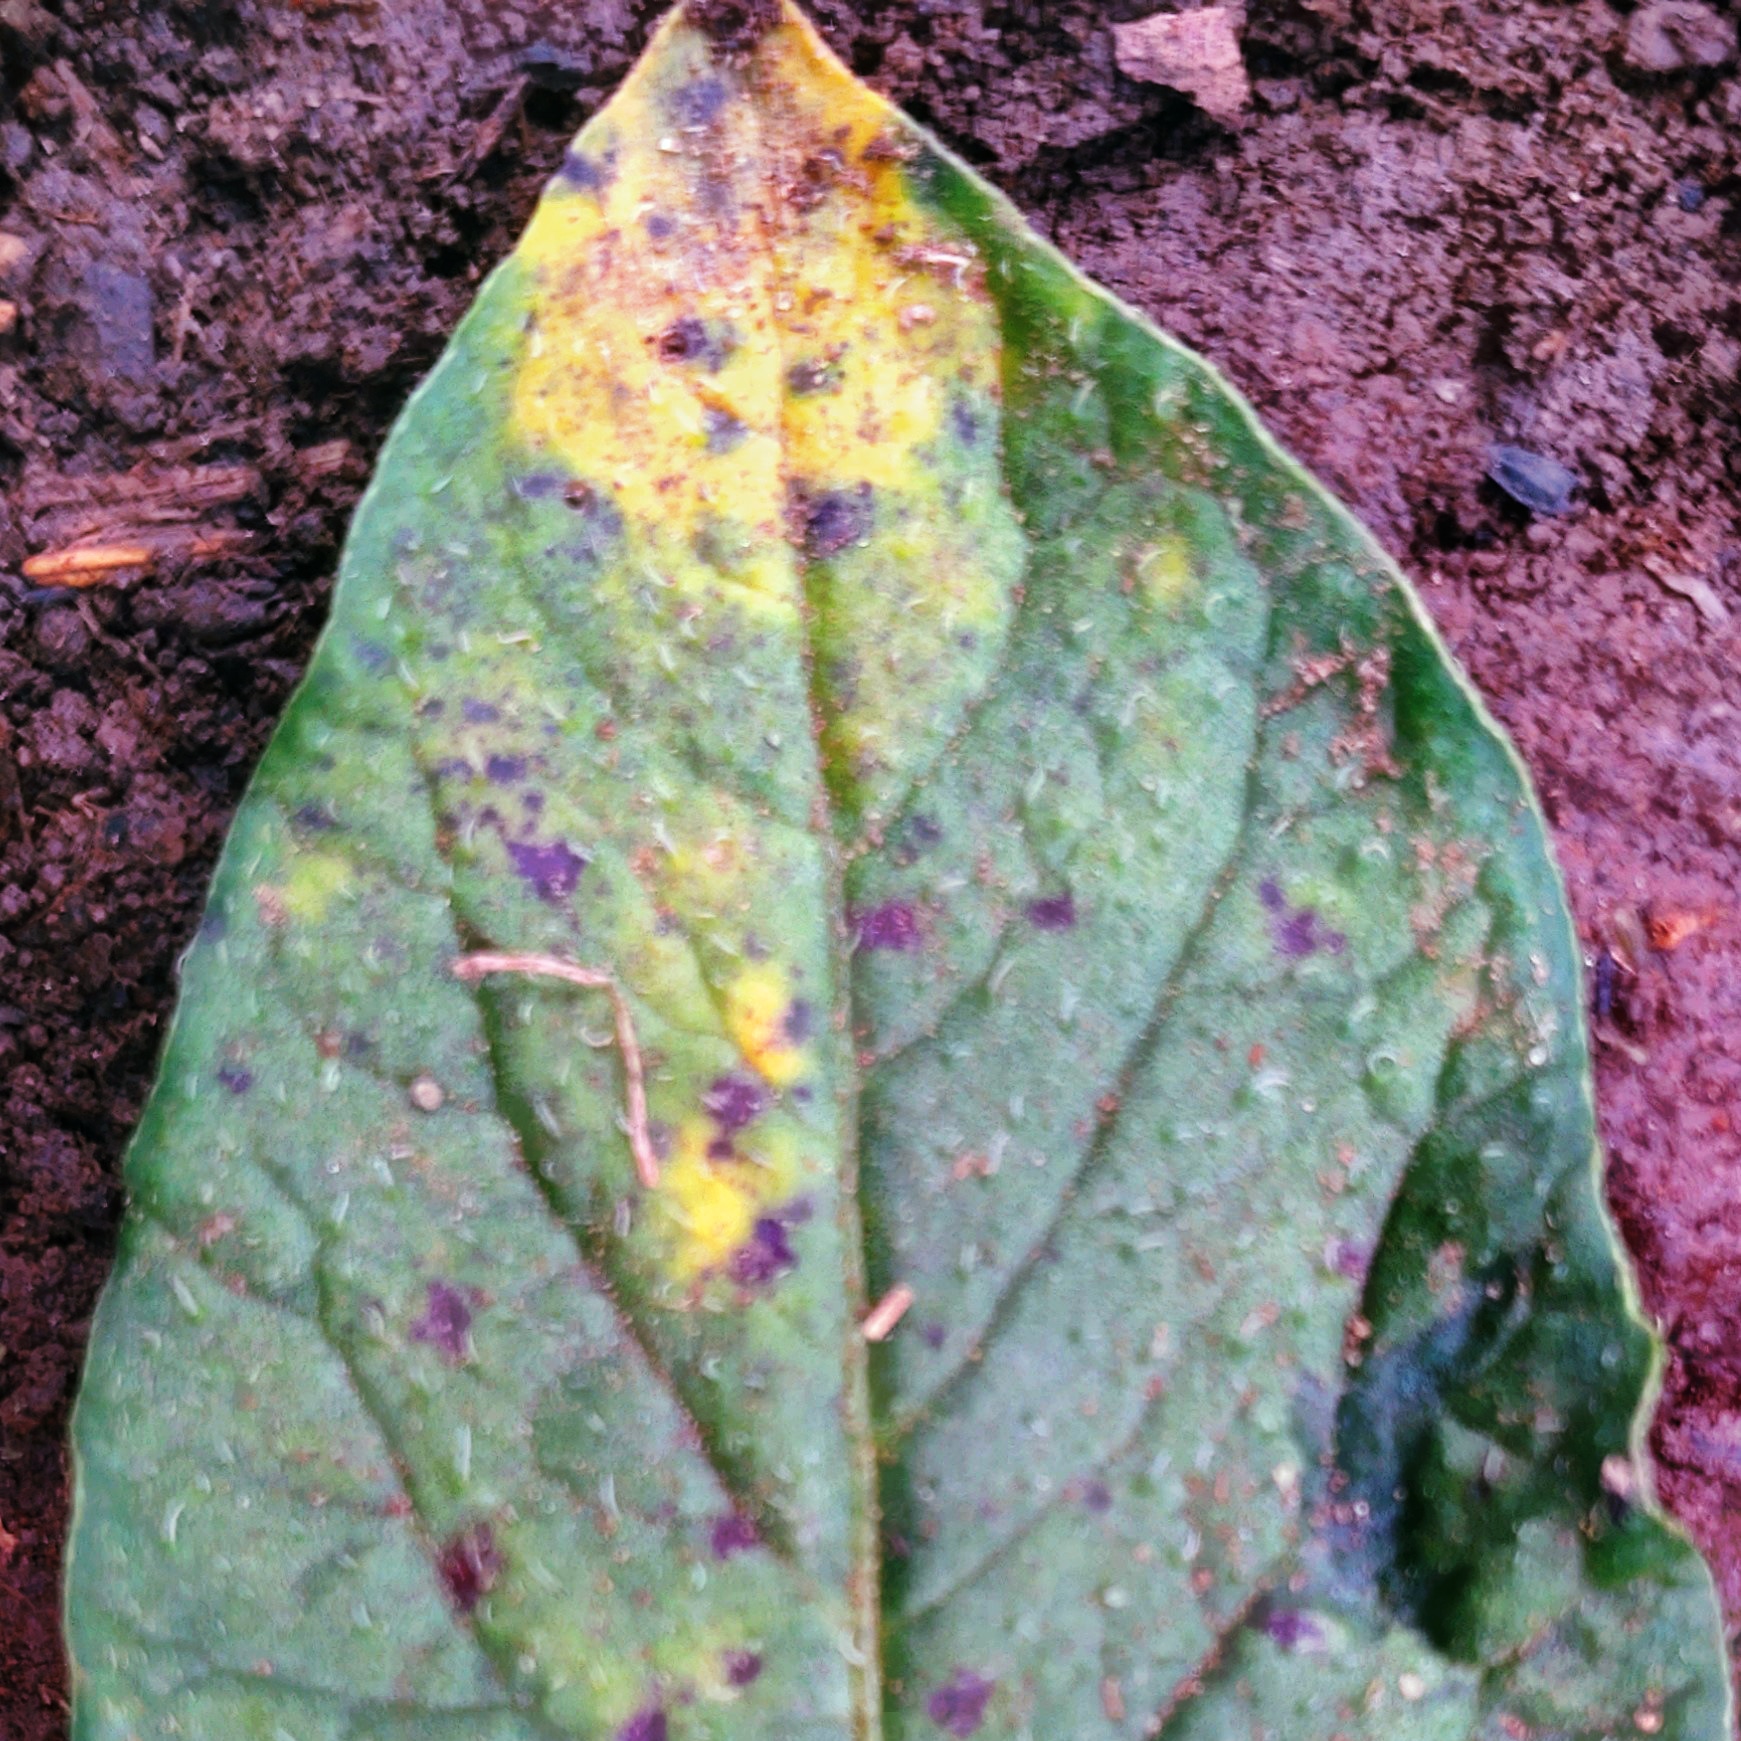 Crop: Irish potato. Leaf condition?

late blight
